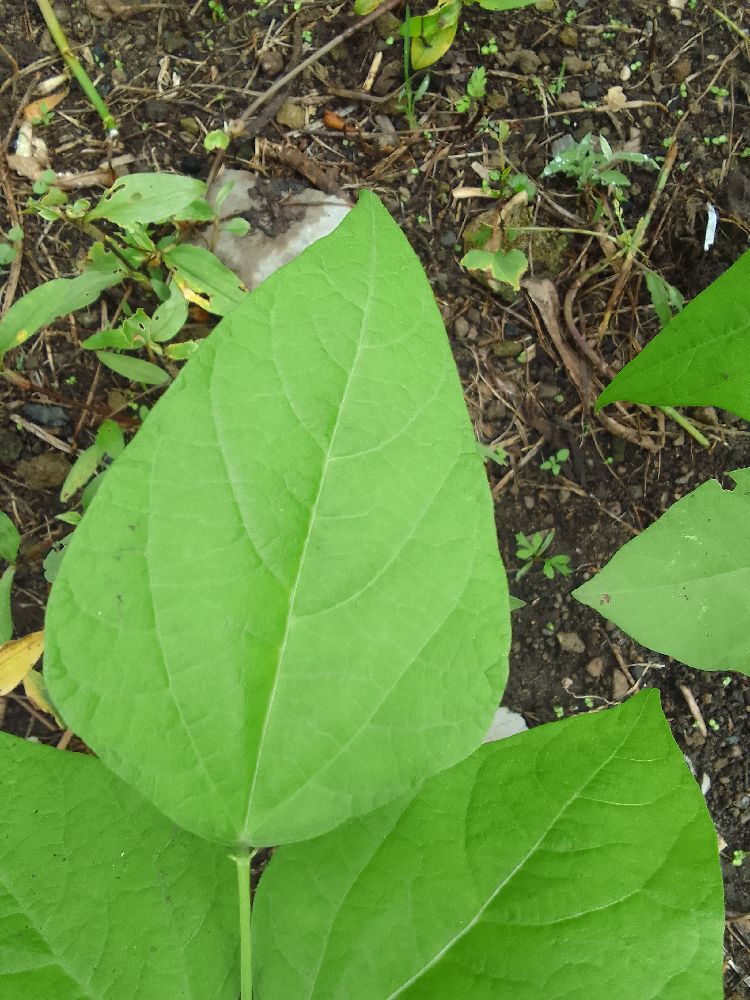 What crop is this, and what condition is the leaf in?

common bean, healthy
